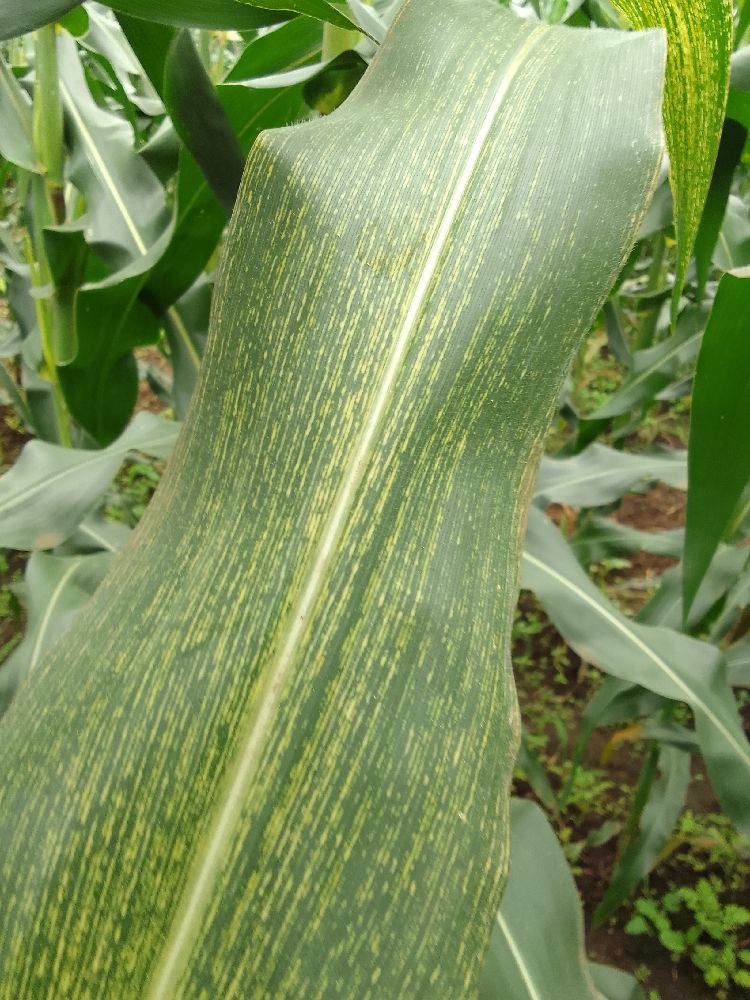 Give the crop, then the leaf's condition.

maize, maize streak virus
